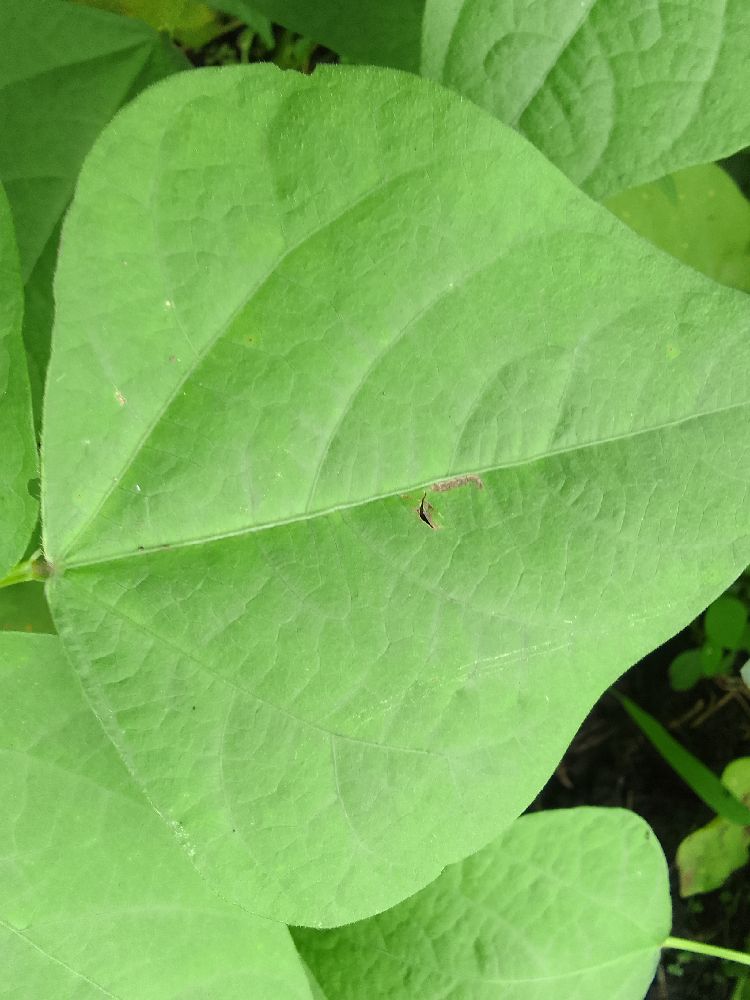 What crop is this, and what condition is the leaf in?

common bean, healthy
